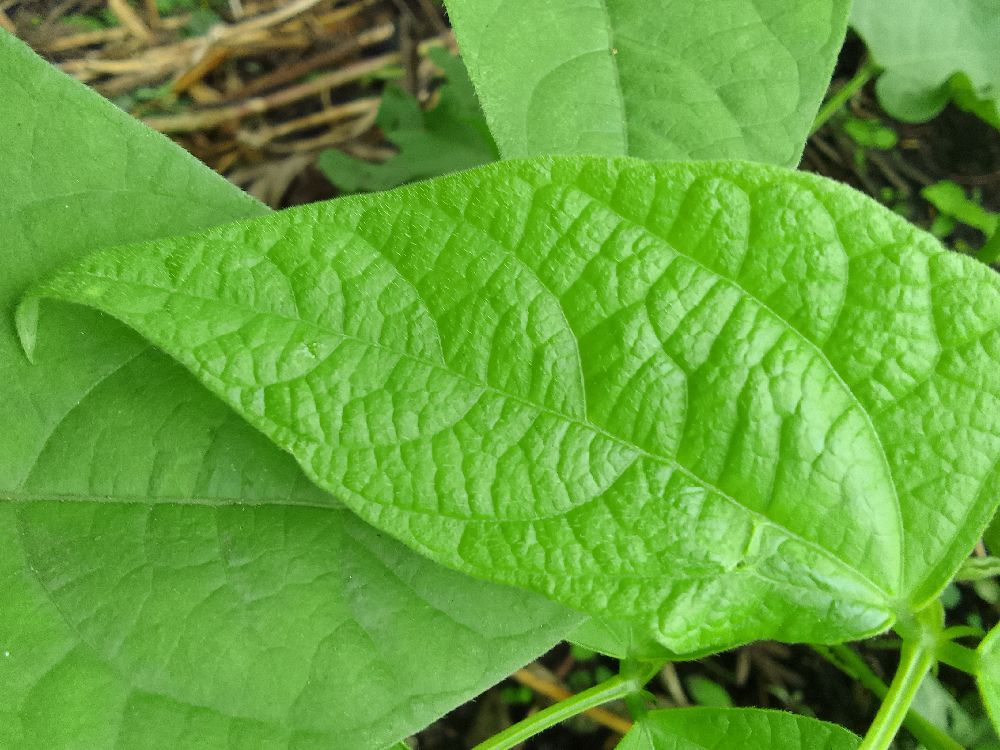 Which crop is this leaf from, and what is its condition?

common bean, healthy
